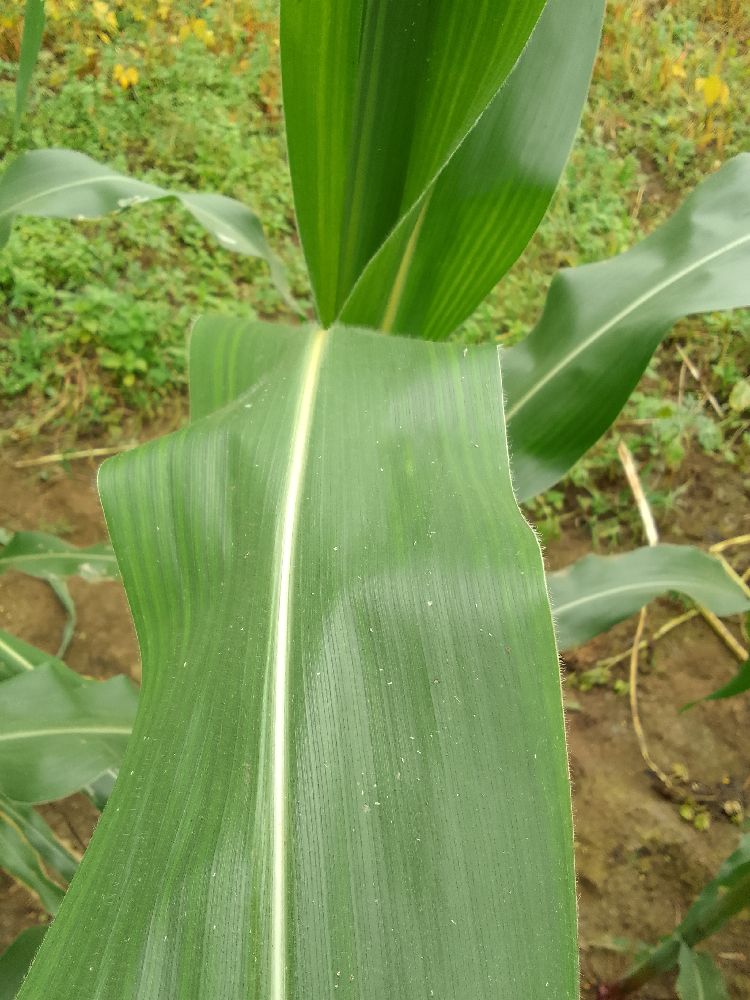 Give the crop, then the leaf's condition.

maize, healthy
